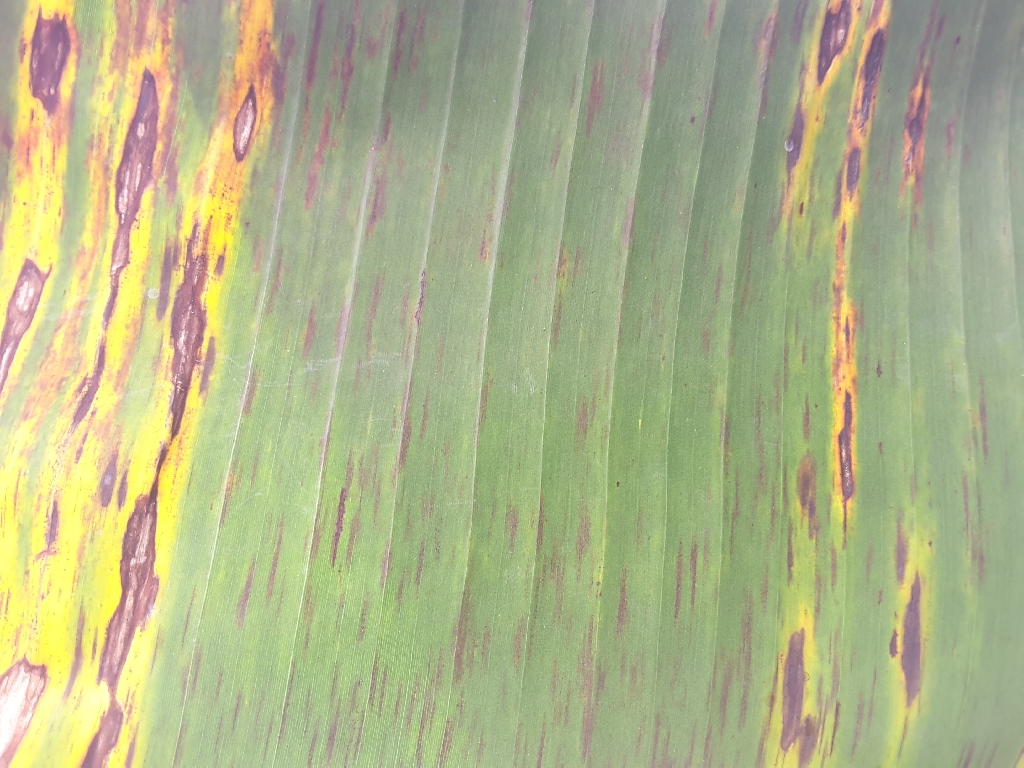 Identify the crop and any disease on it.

banana, black sigatoka
